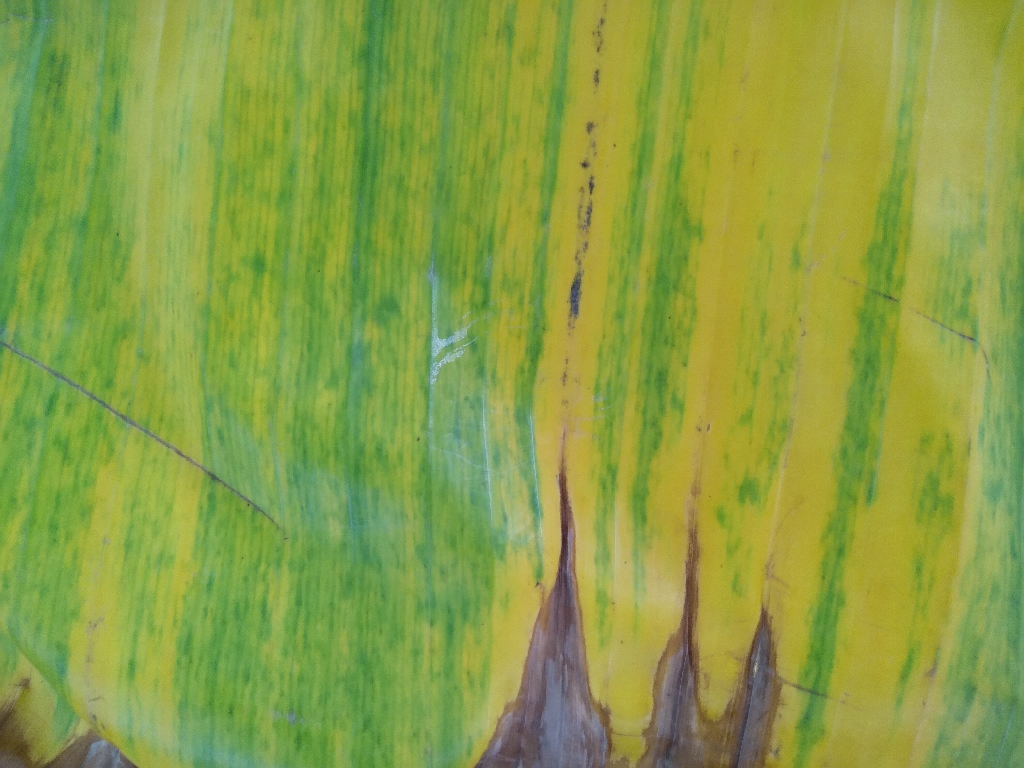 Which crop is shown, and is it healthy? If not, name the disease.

banana, fusarium wilt race 1
